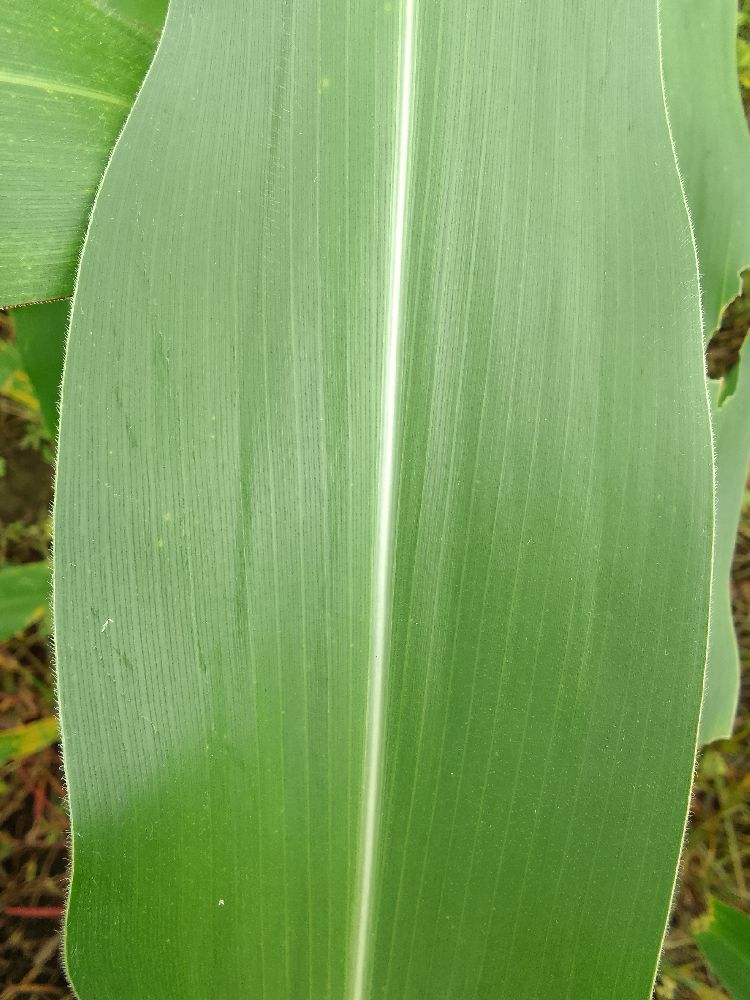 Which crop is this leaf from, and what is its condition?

maize, healthy
